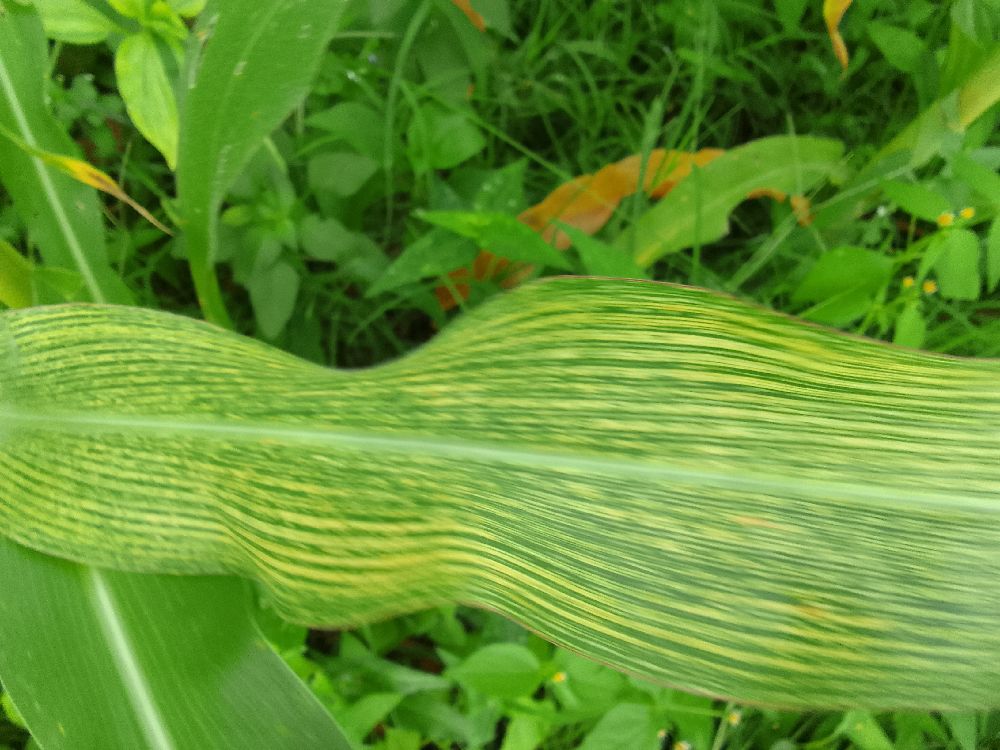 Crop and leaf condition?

maize, maize streak virus
